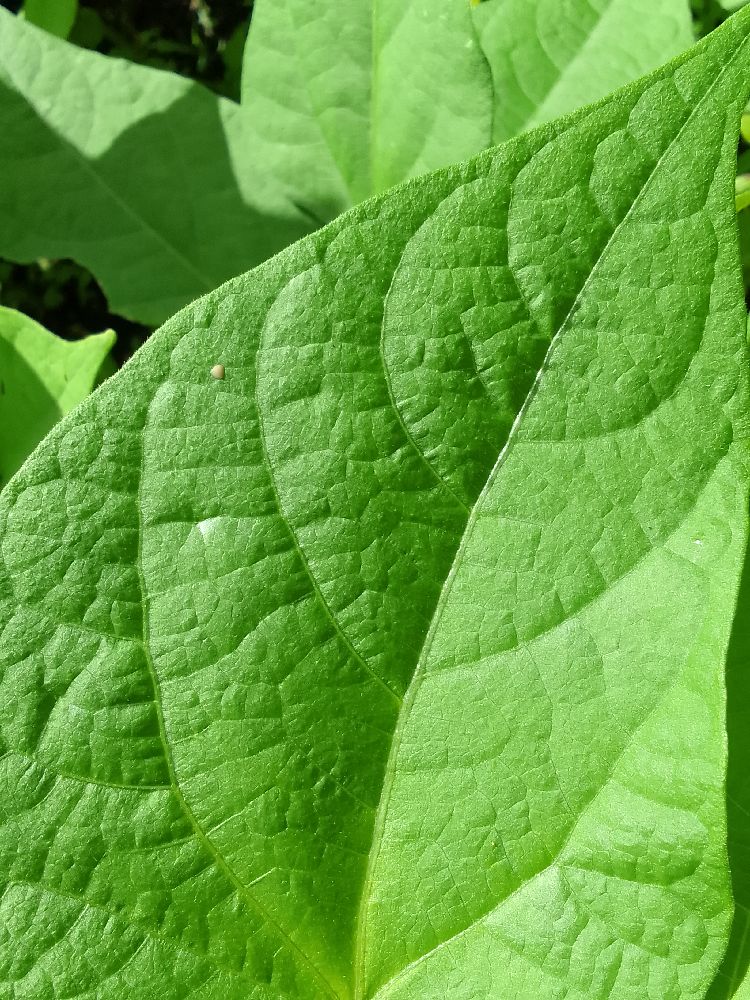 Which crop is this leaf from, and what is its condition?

common bean, healthy
